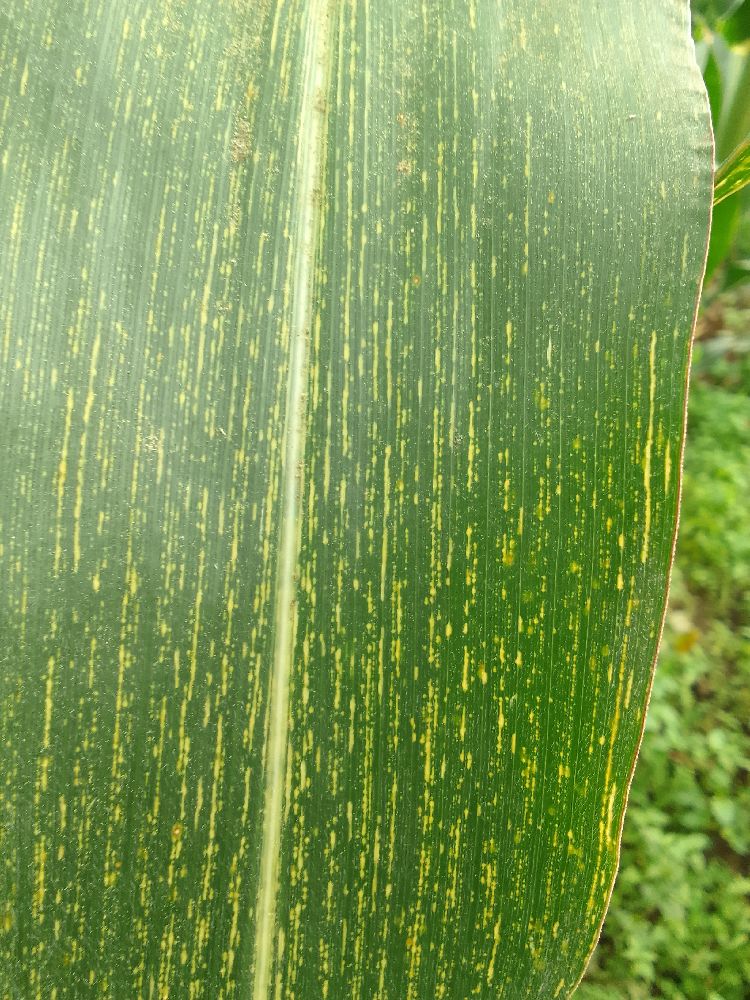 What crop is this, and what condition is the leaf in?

maize, maize streak virus
